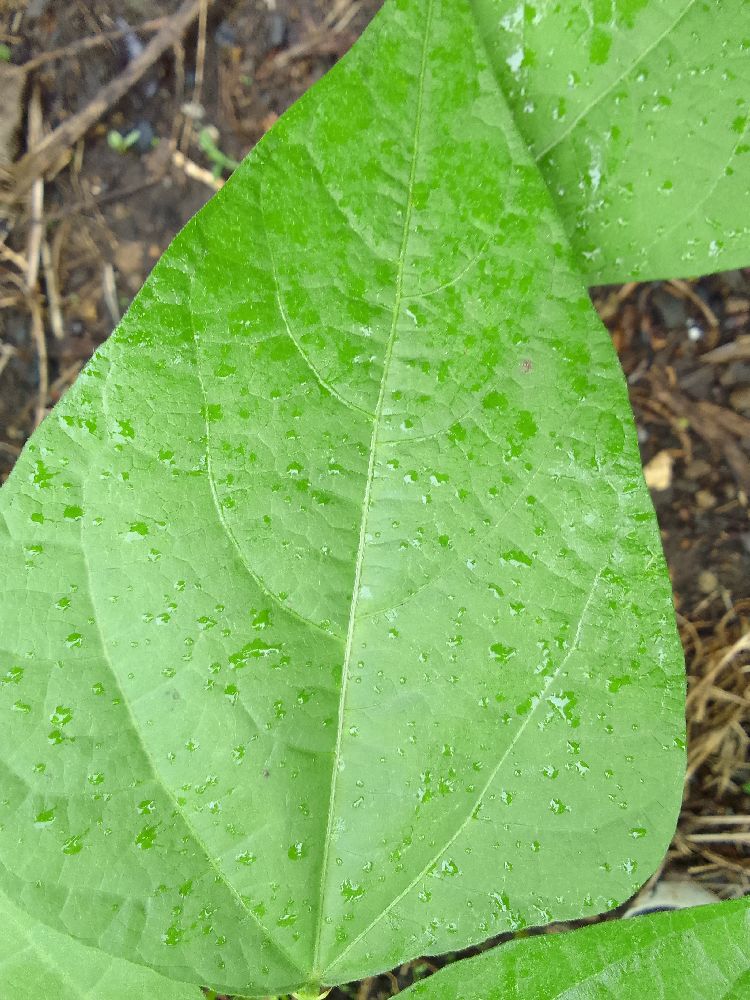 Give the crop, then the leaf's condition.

common bean, healthy
